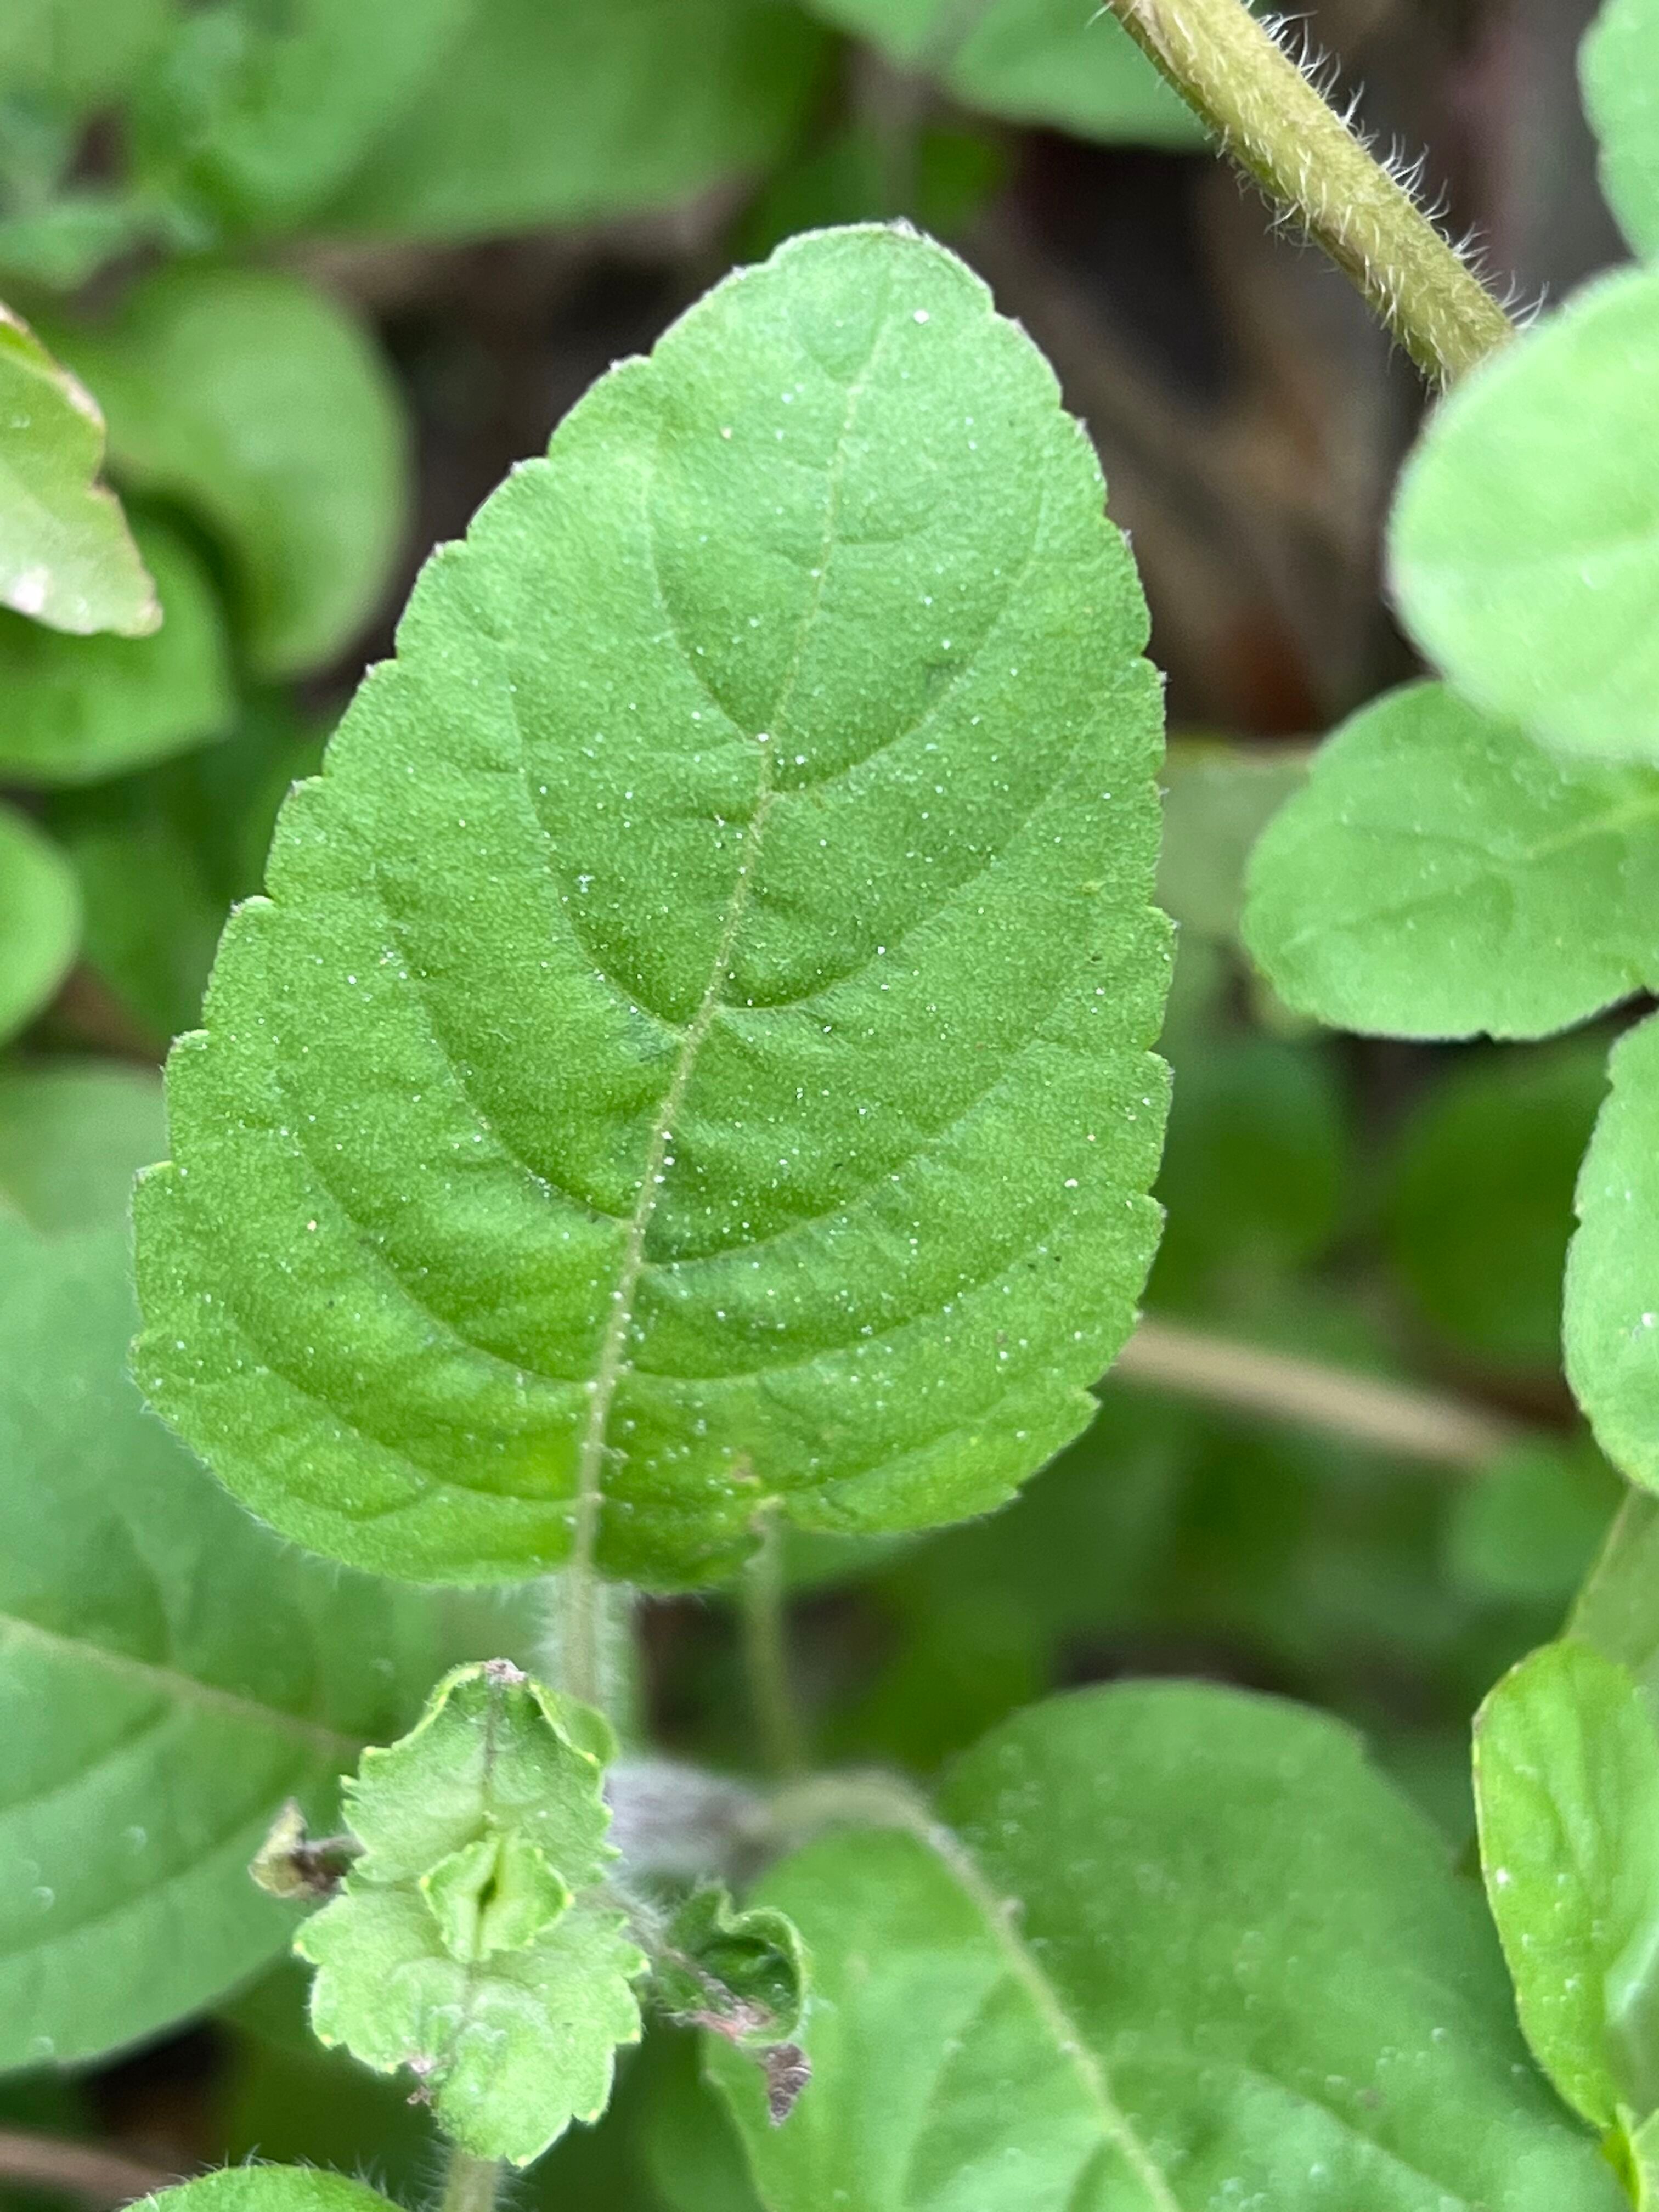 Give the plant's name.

tulshi
